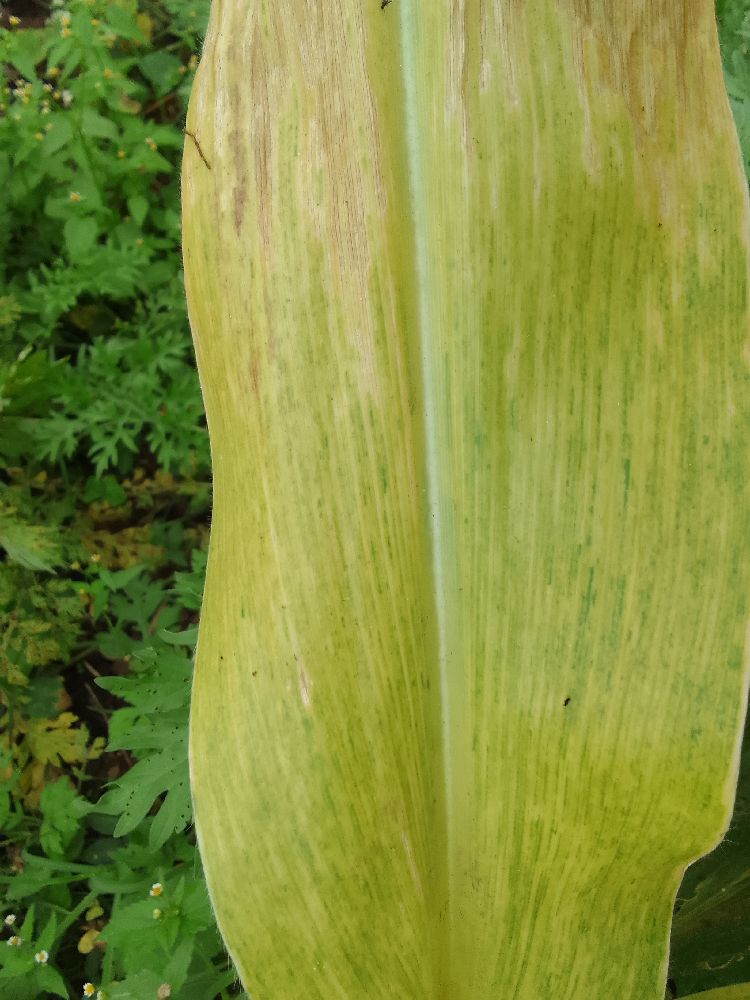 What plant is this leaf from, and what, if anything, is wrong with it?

maize, maize lethal necrosis
